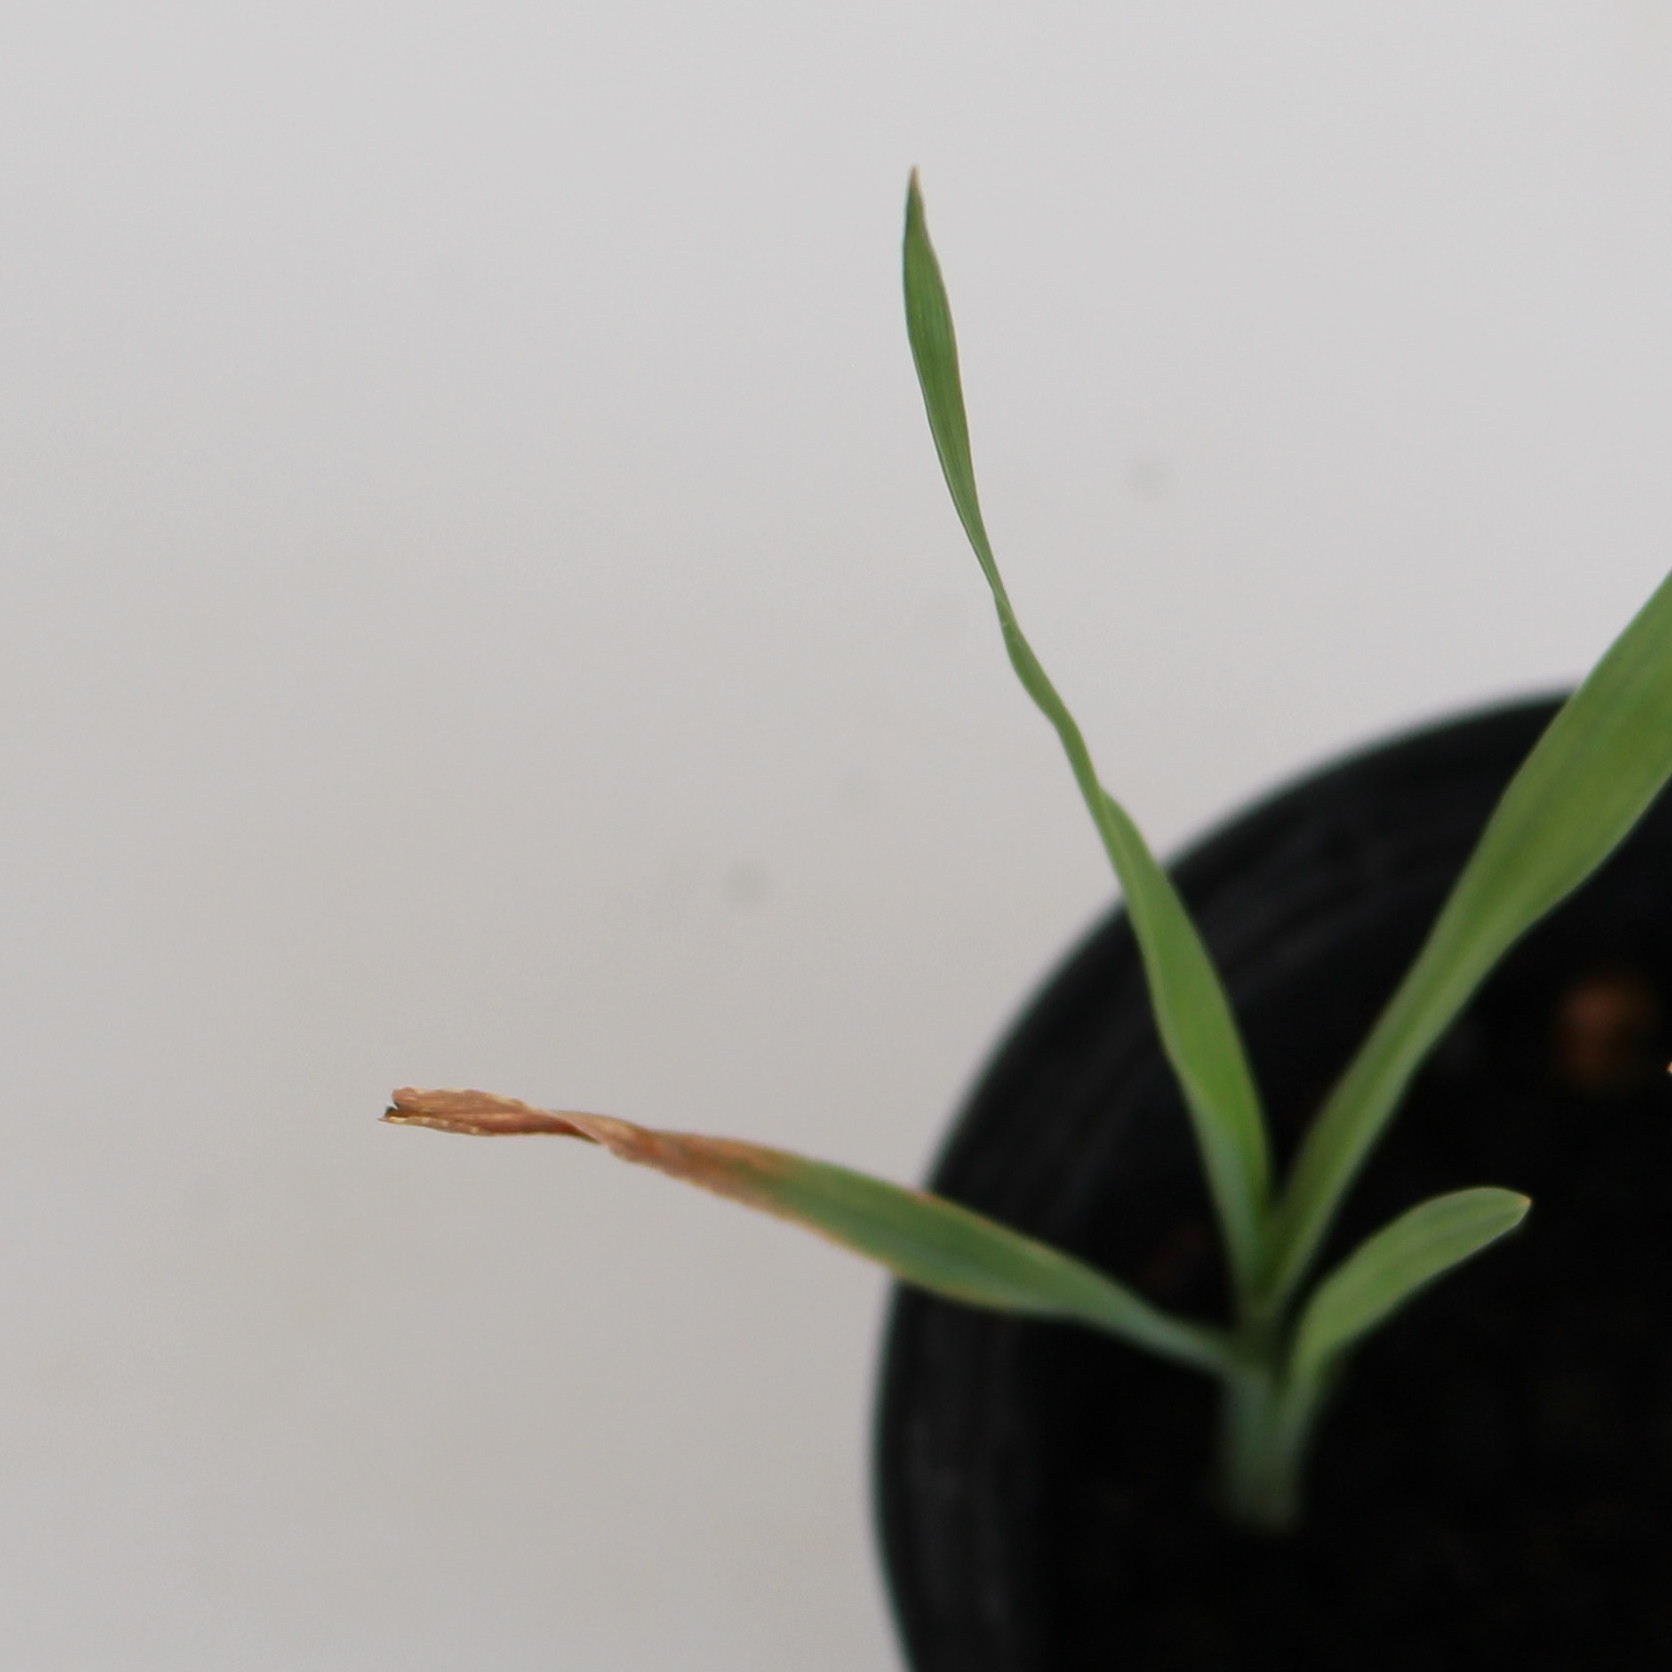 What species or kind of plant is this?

Avena sterilis
